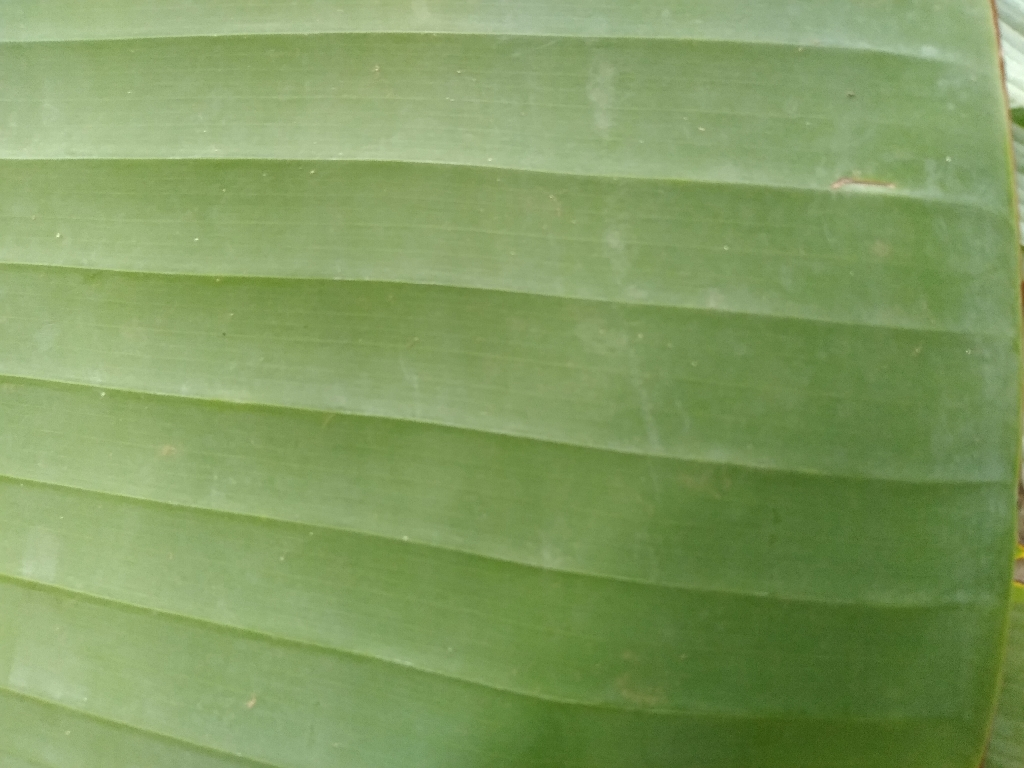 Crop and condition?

banana, healthy
